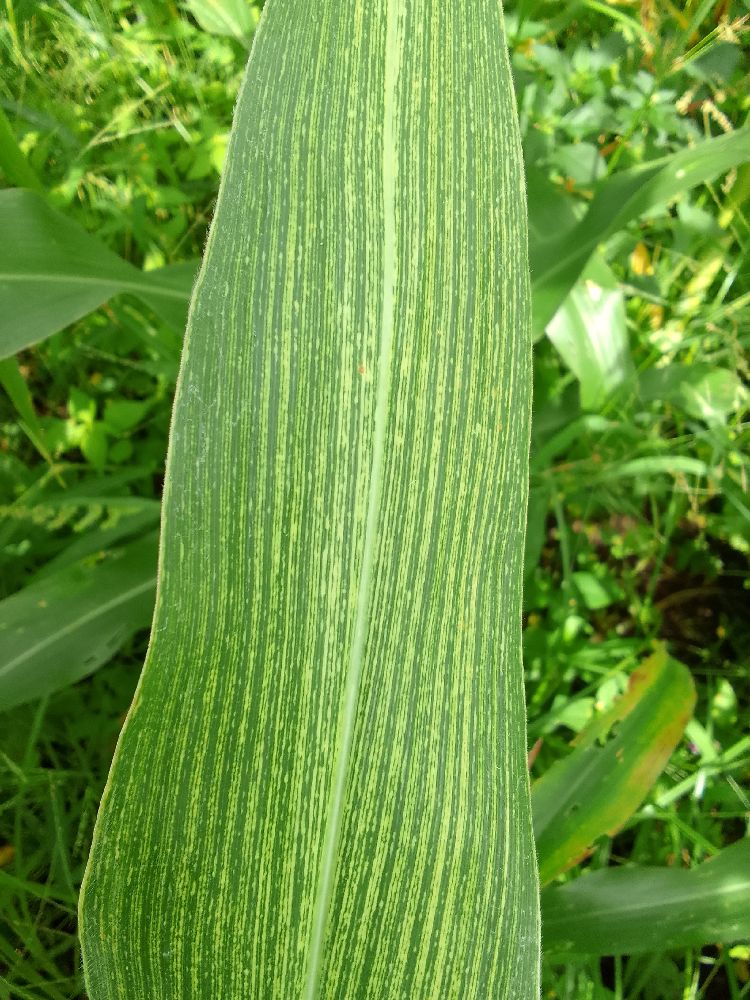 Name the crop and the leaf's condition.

maize, maize streak virus
